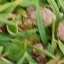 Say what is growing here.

grass
